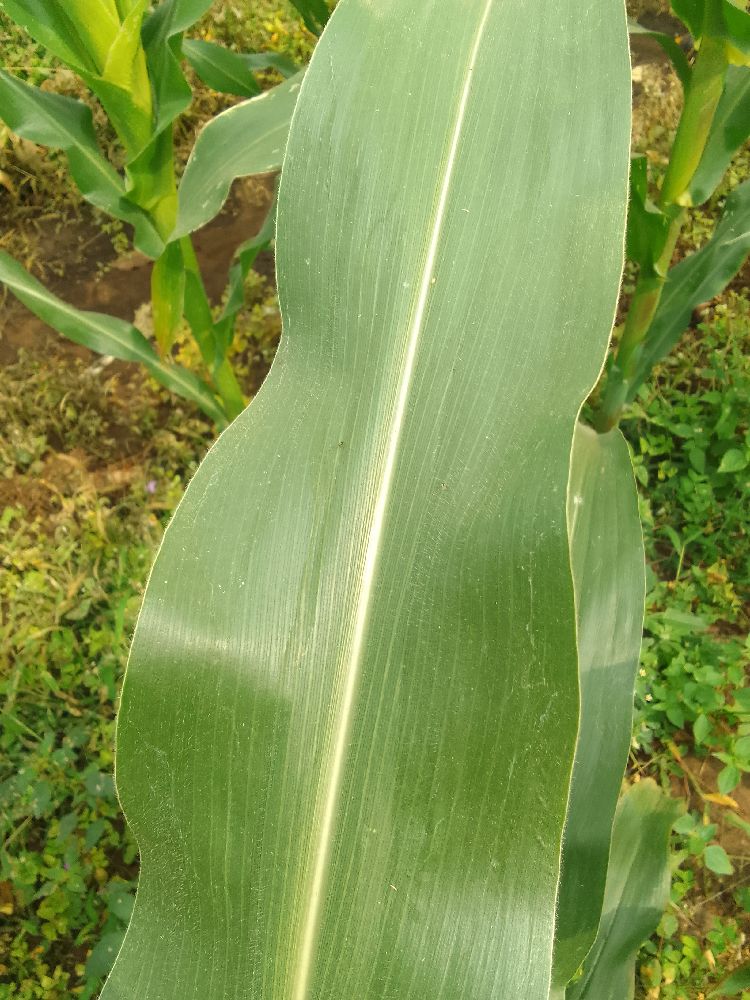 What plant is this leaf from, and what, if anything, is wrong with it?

maize, healthy
